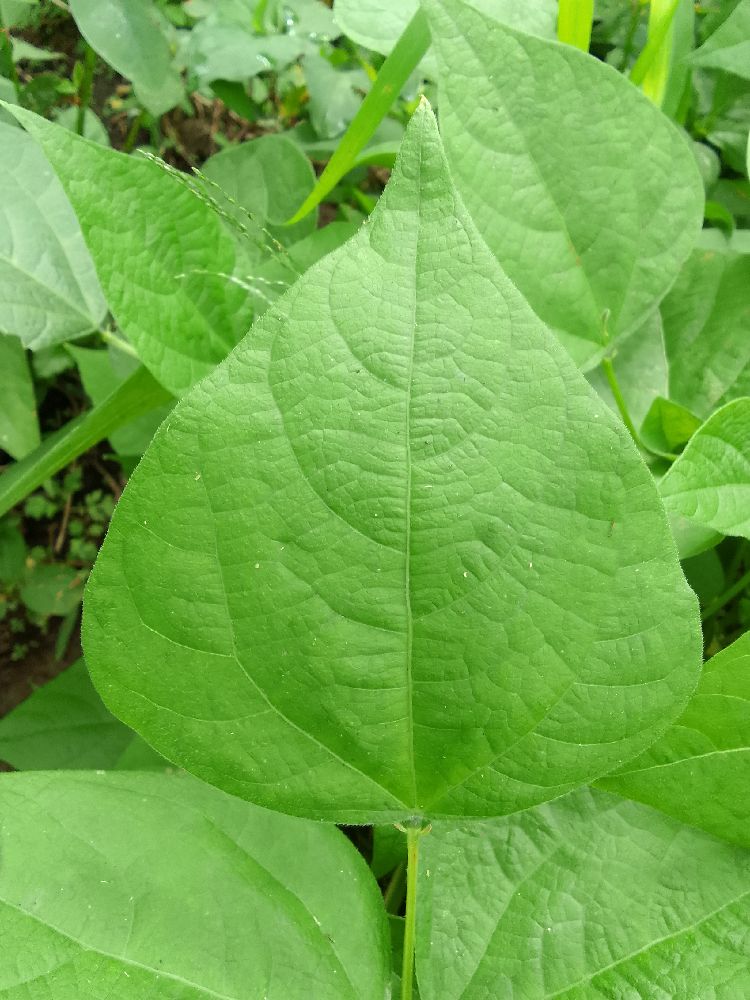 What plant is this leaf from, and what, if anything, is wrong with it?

common bean, healthy
